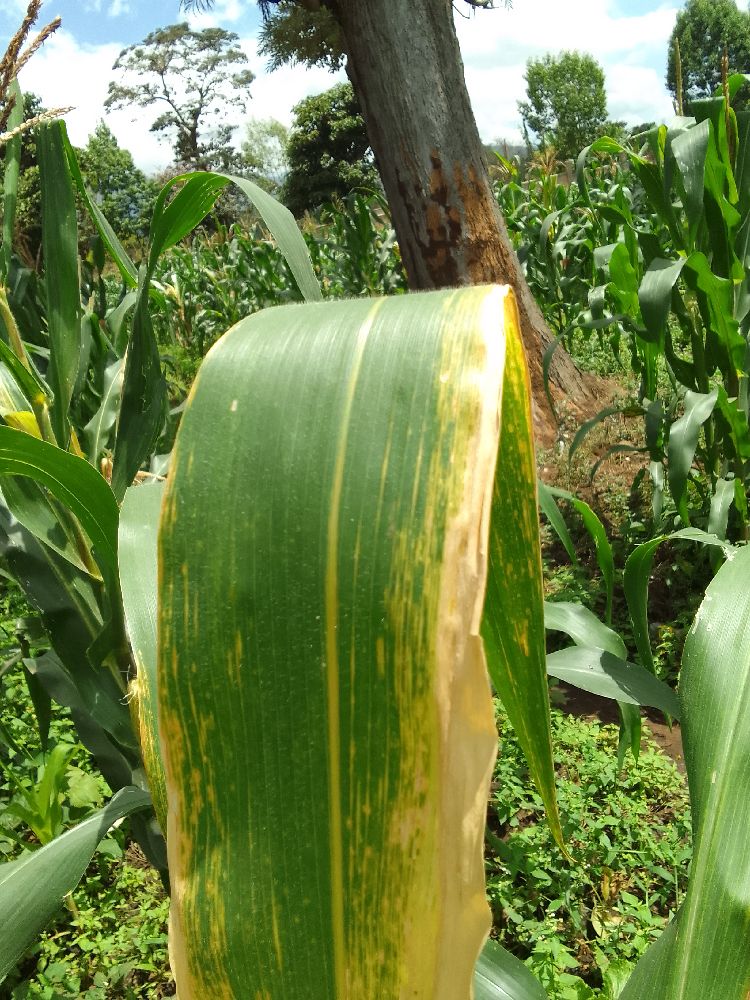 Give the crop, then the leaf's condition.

maize, maize lethal necrosis
